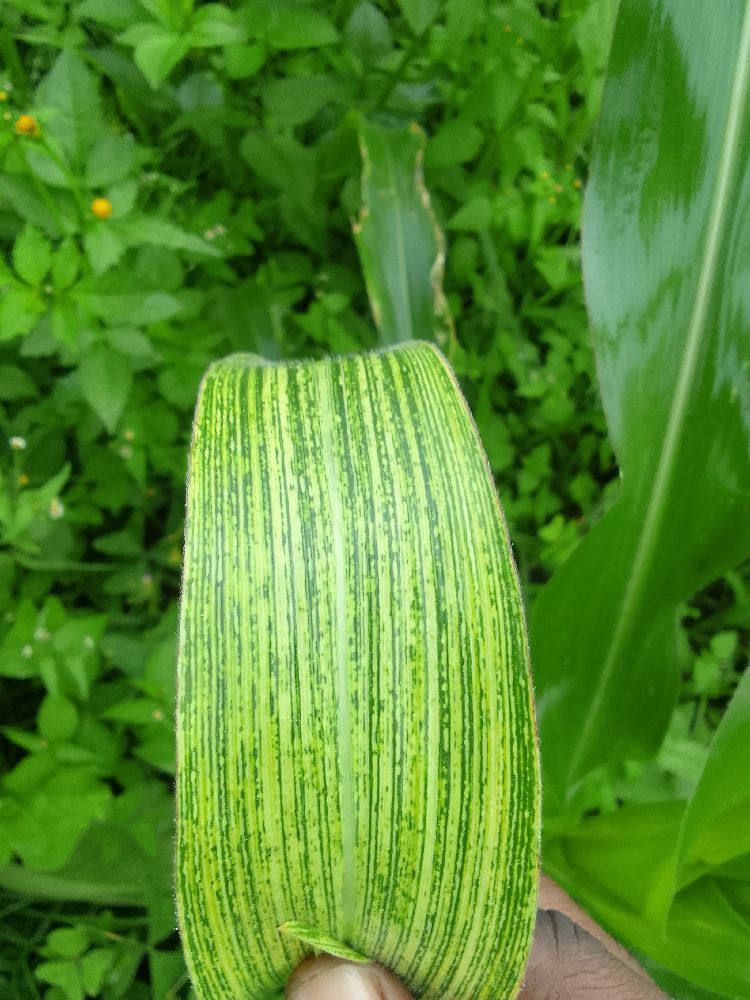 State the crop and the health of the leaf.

maize, maize streak virus
